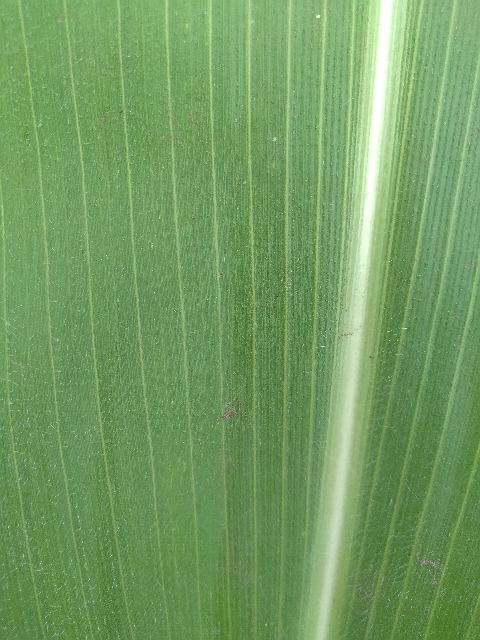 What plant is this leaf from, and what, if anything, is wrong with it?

maize, healthy
